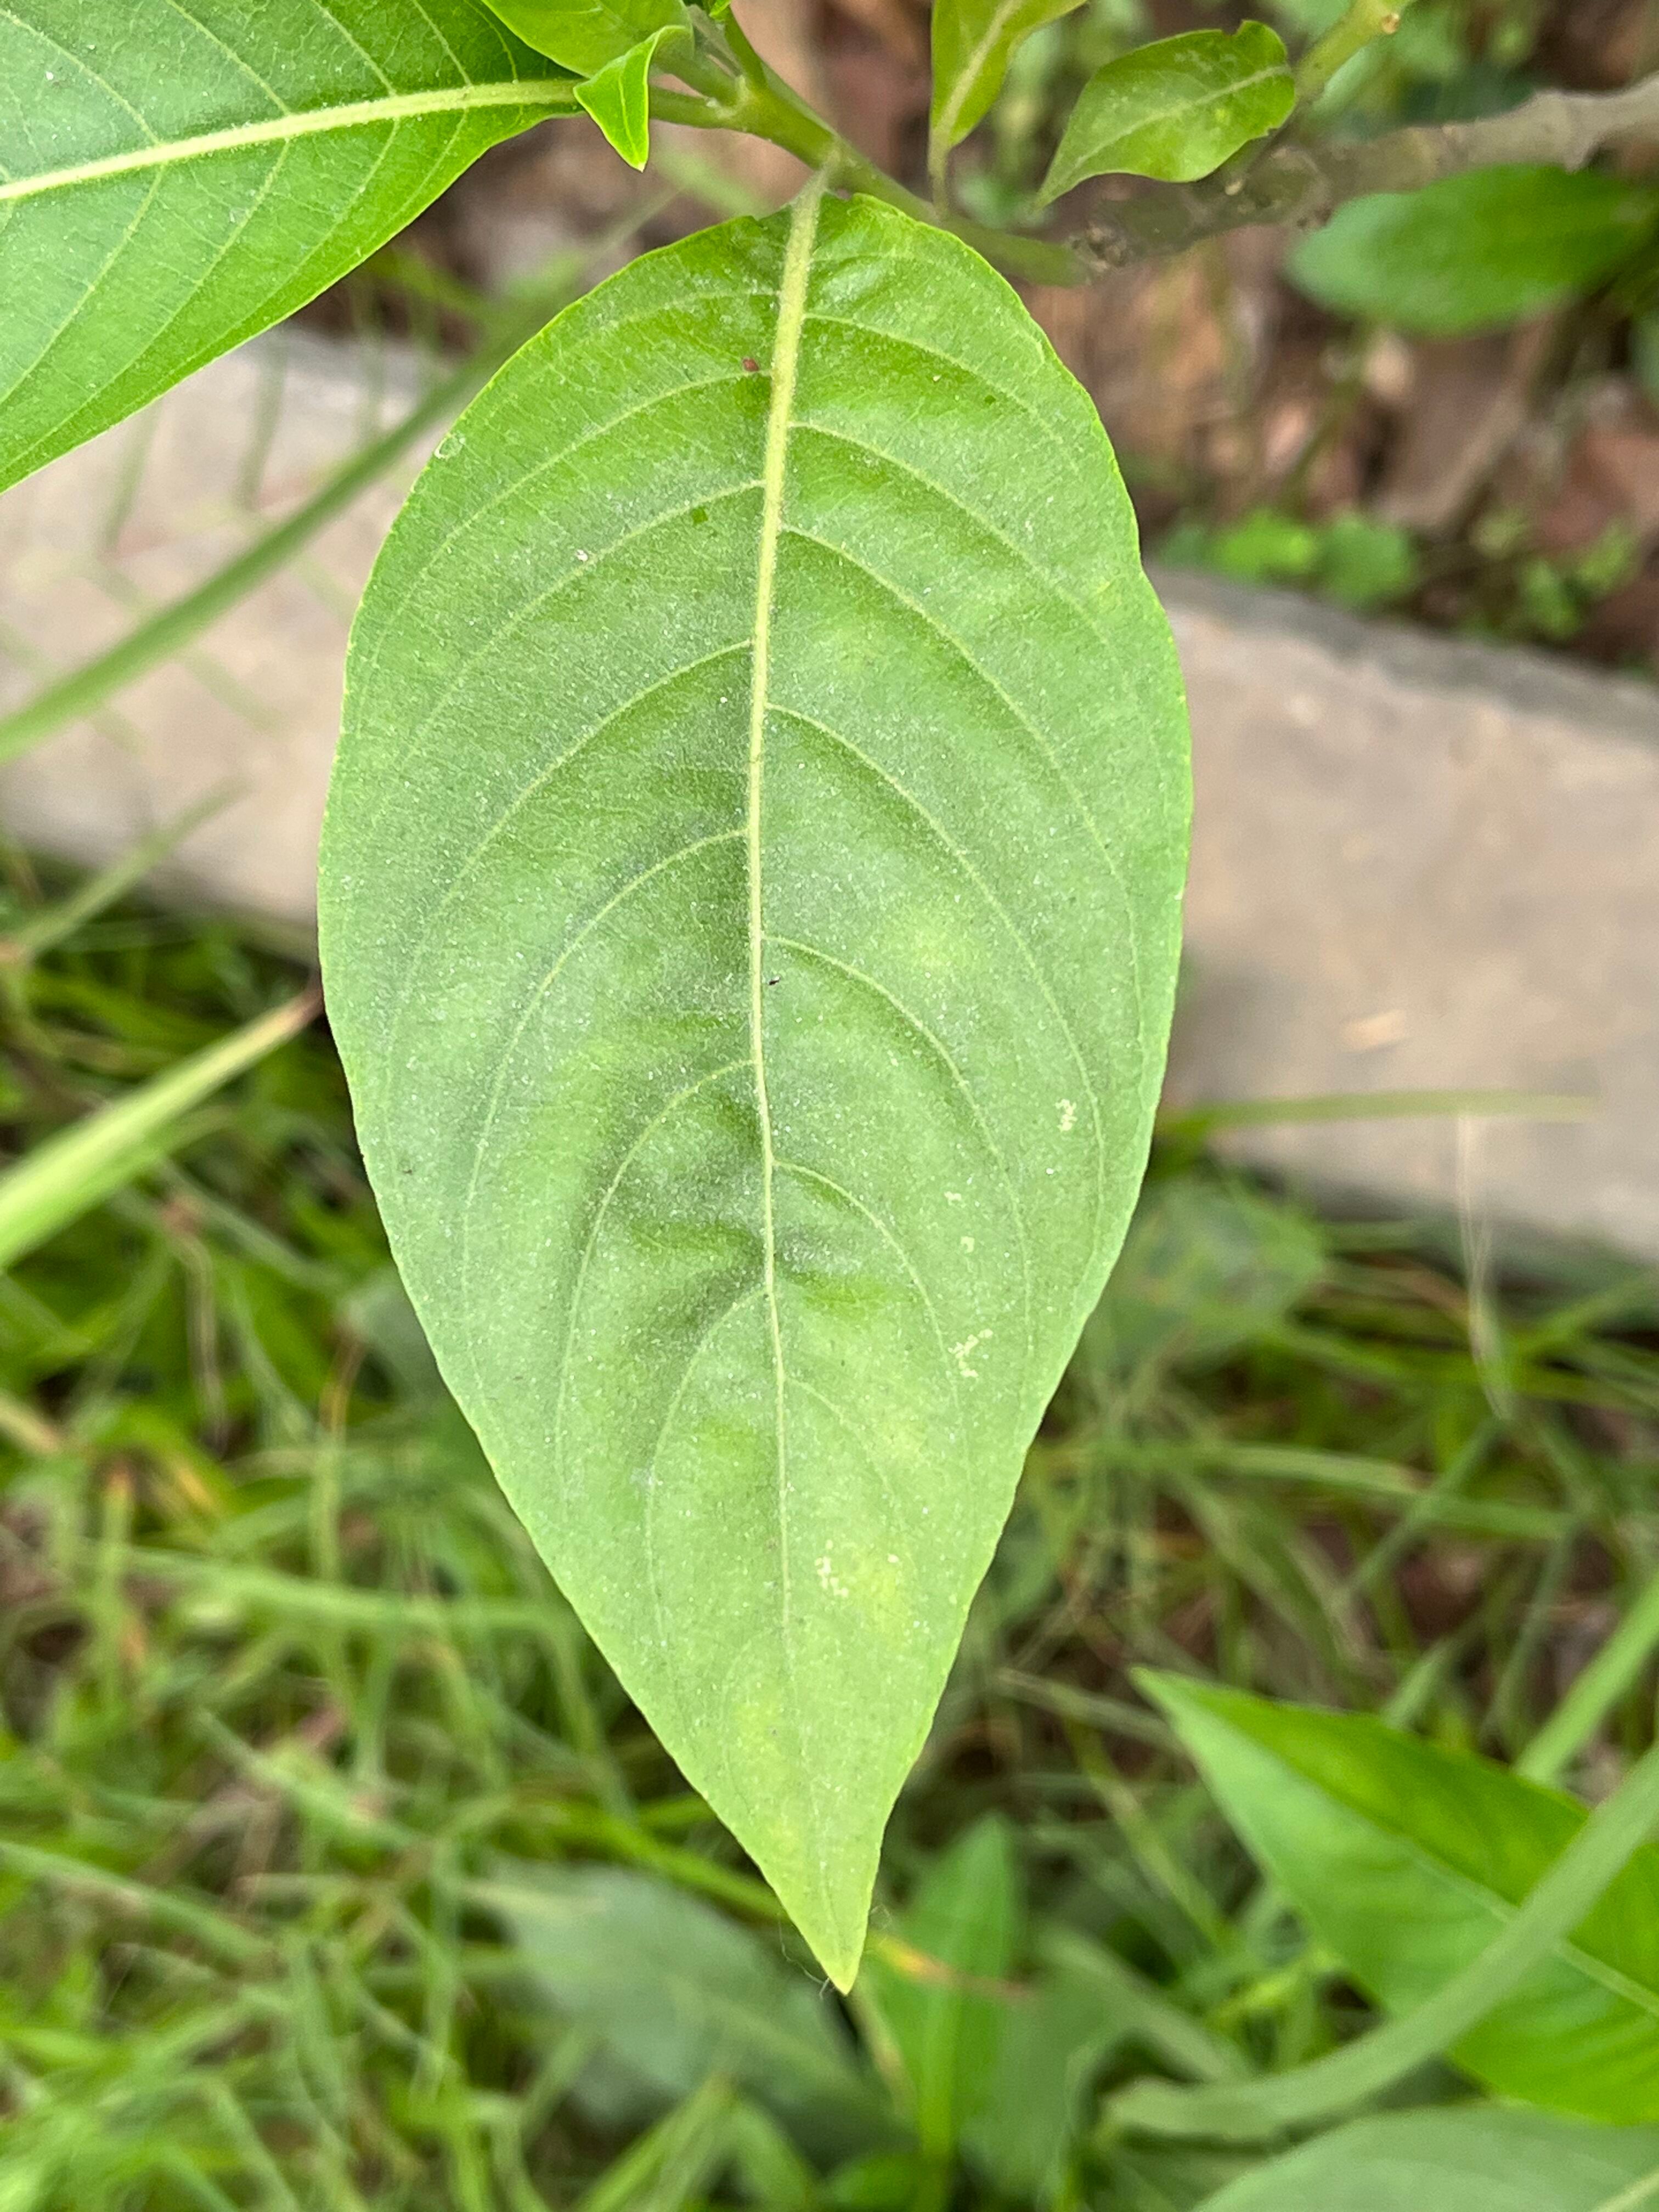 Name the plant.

vasaka
